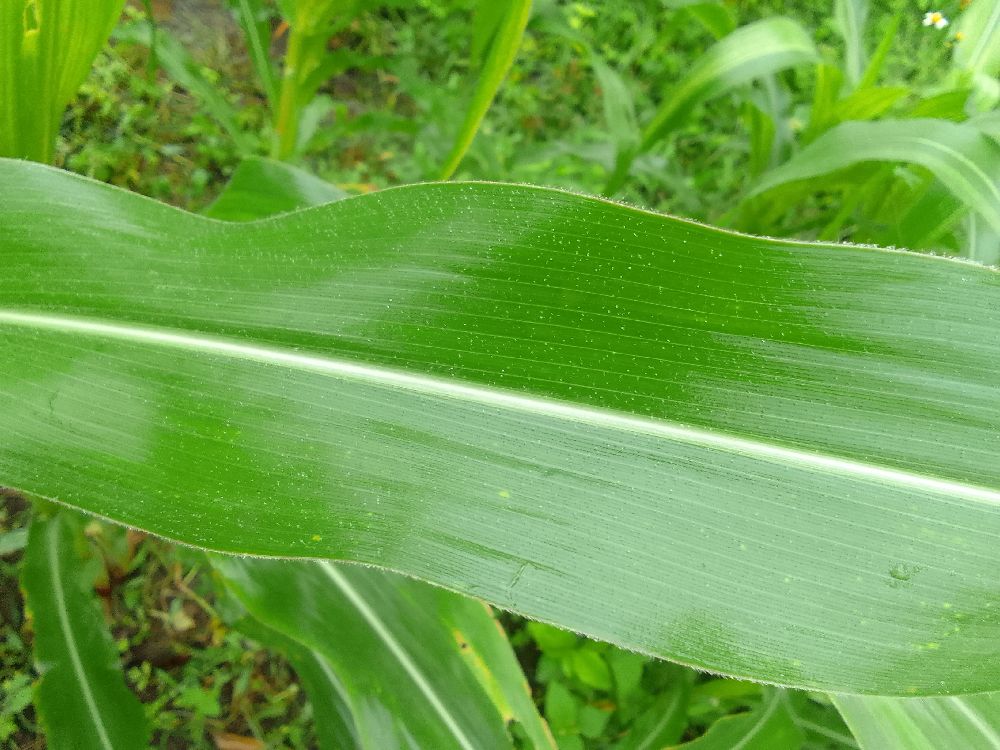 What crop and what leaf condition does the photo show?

maize, healthy
